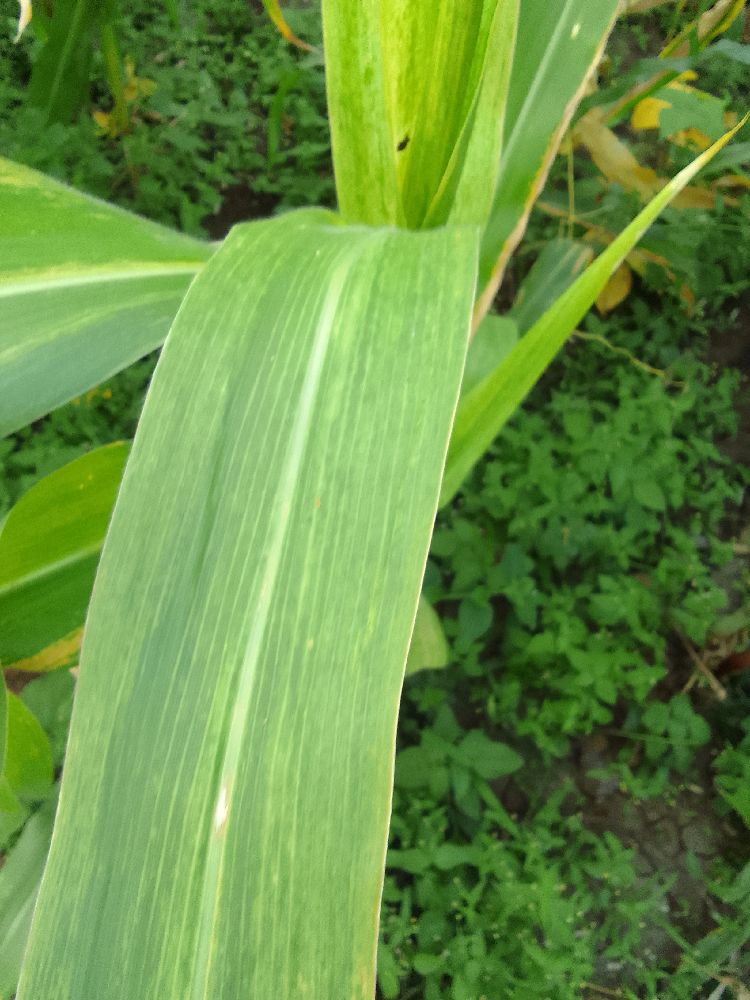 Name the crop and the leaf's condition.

maize, maize lethal necrosis
